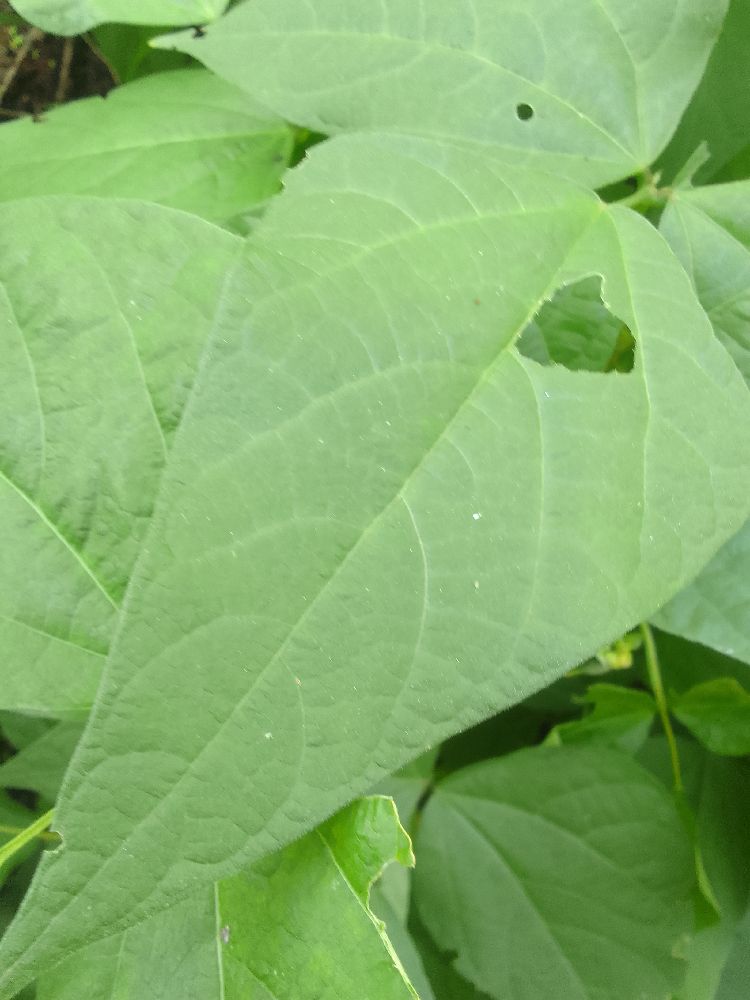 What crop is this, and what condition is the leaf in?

common bean, healthy
